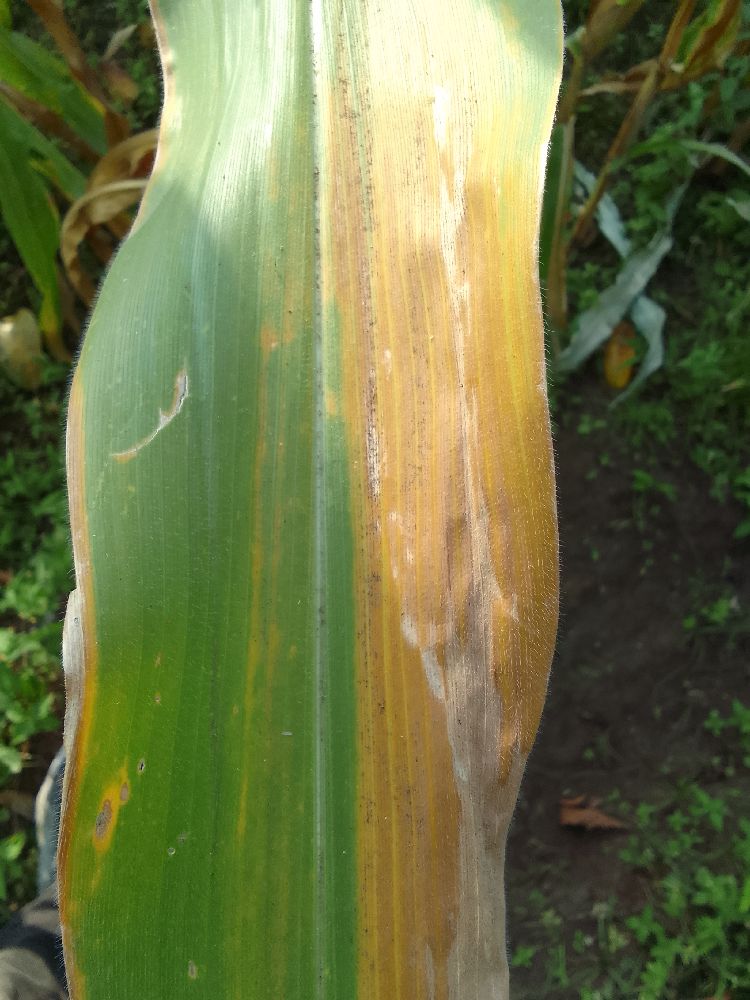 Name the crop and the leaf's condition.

maize, maize lethal necrosis
